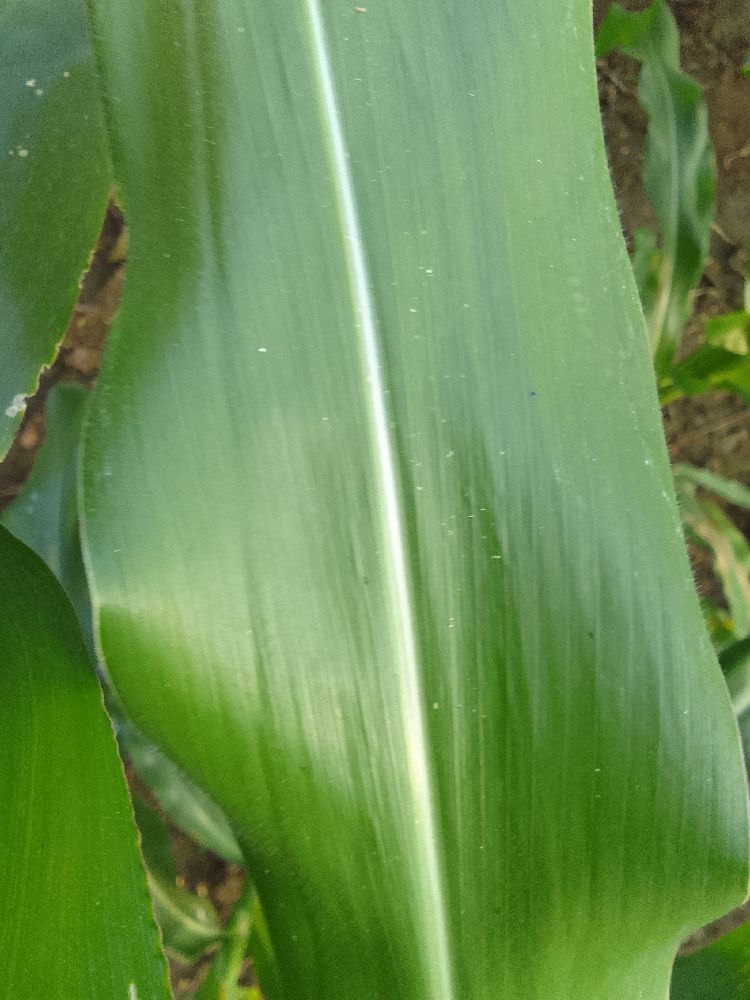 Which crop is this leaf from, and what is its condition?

maize, healthy
